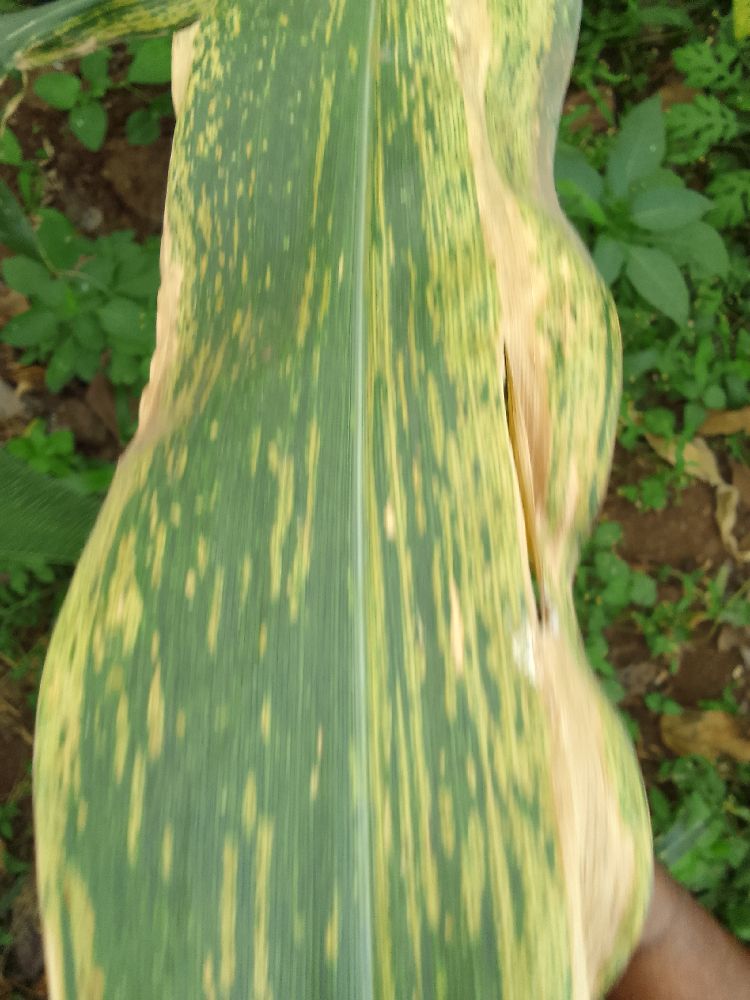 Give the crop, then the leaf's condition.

maize, maize lethal necrosis
